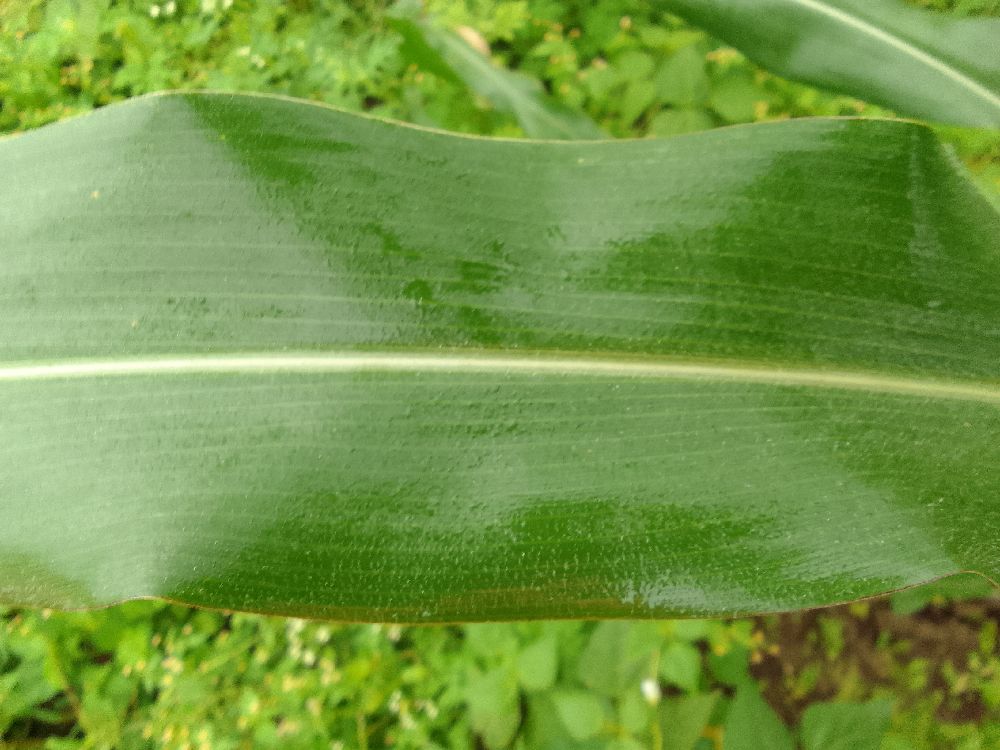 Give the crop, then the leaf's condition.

maize, healthy
